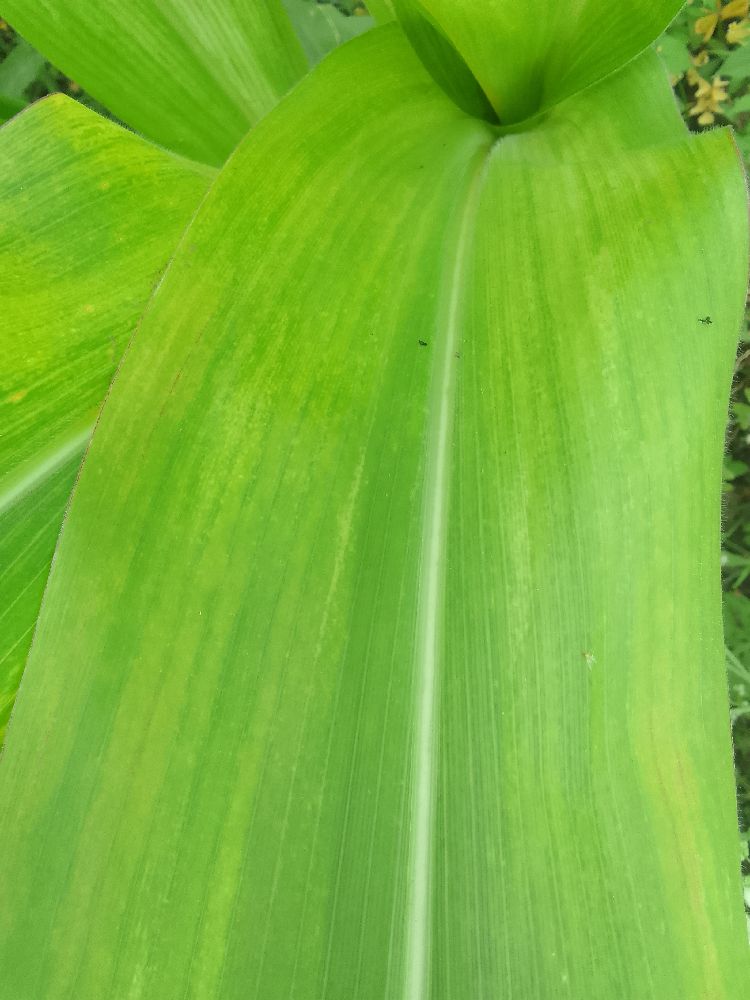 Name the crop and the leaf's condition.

maize, maize lethal necrosis
